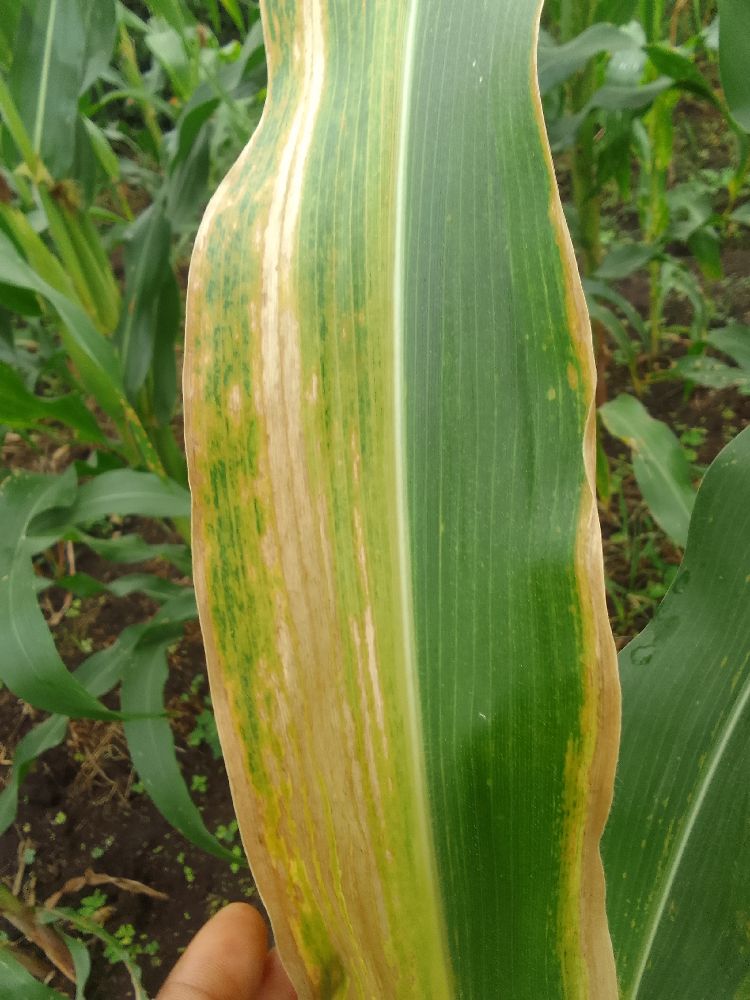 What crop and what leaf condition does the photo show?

maize, maize lethal necrosis
